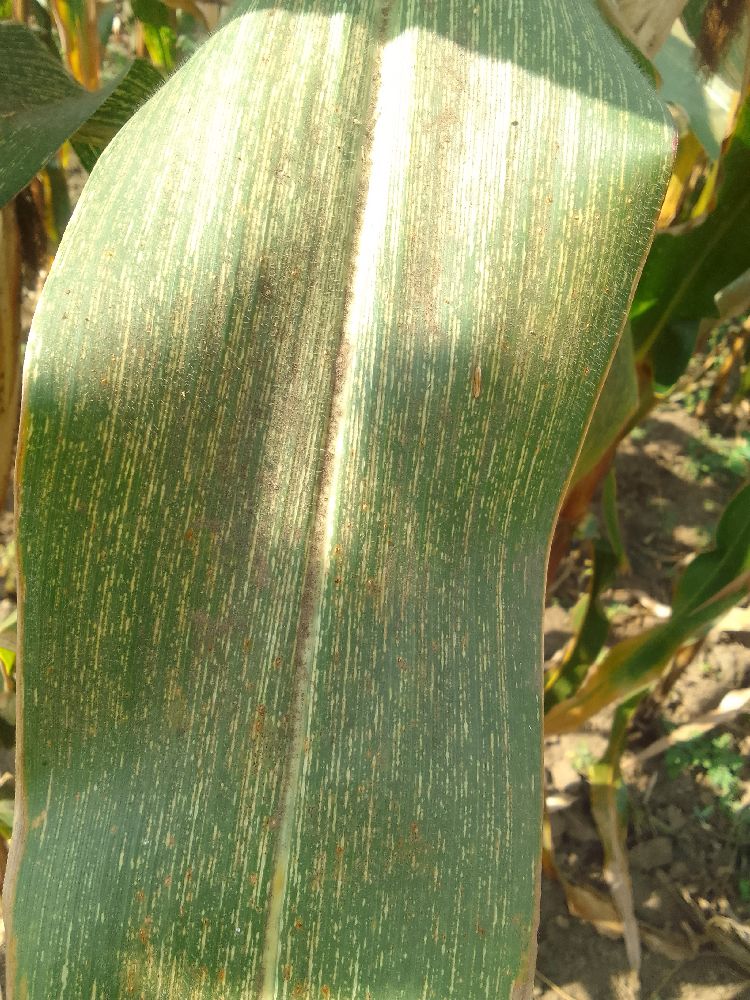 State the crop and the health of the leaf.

maize, maize streak virus
